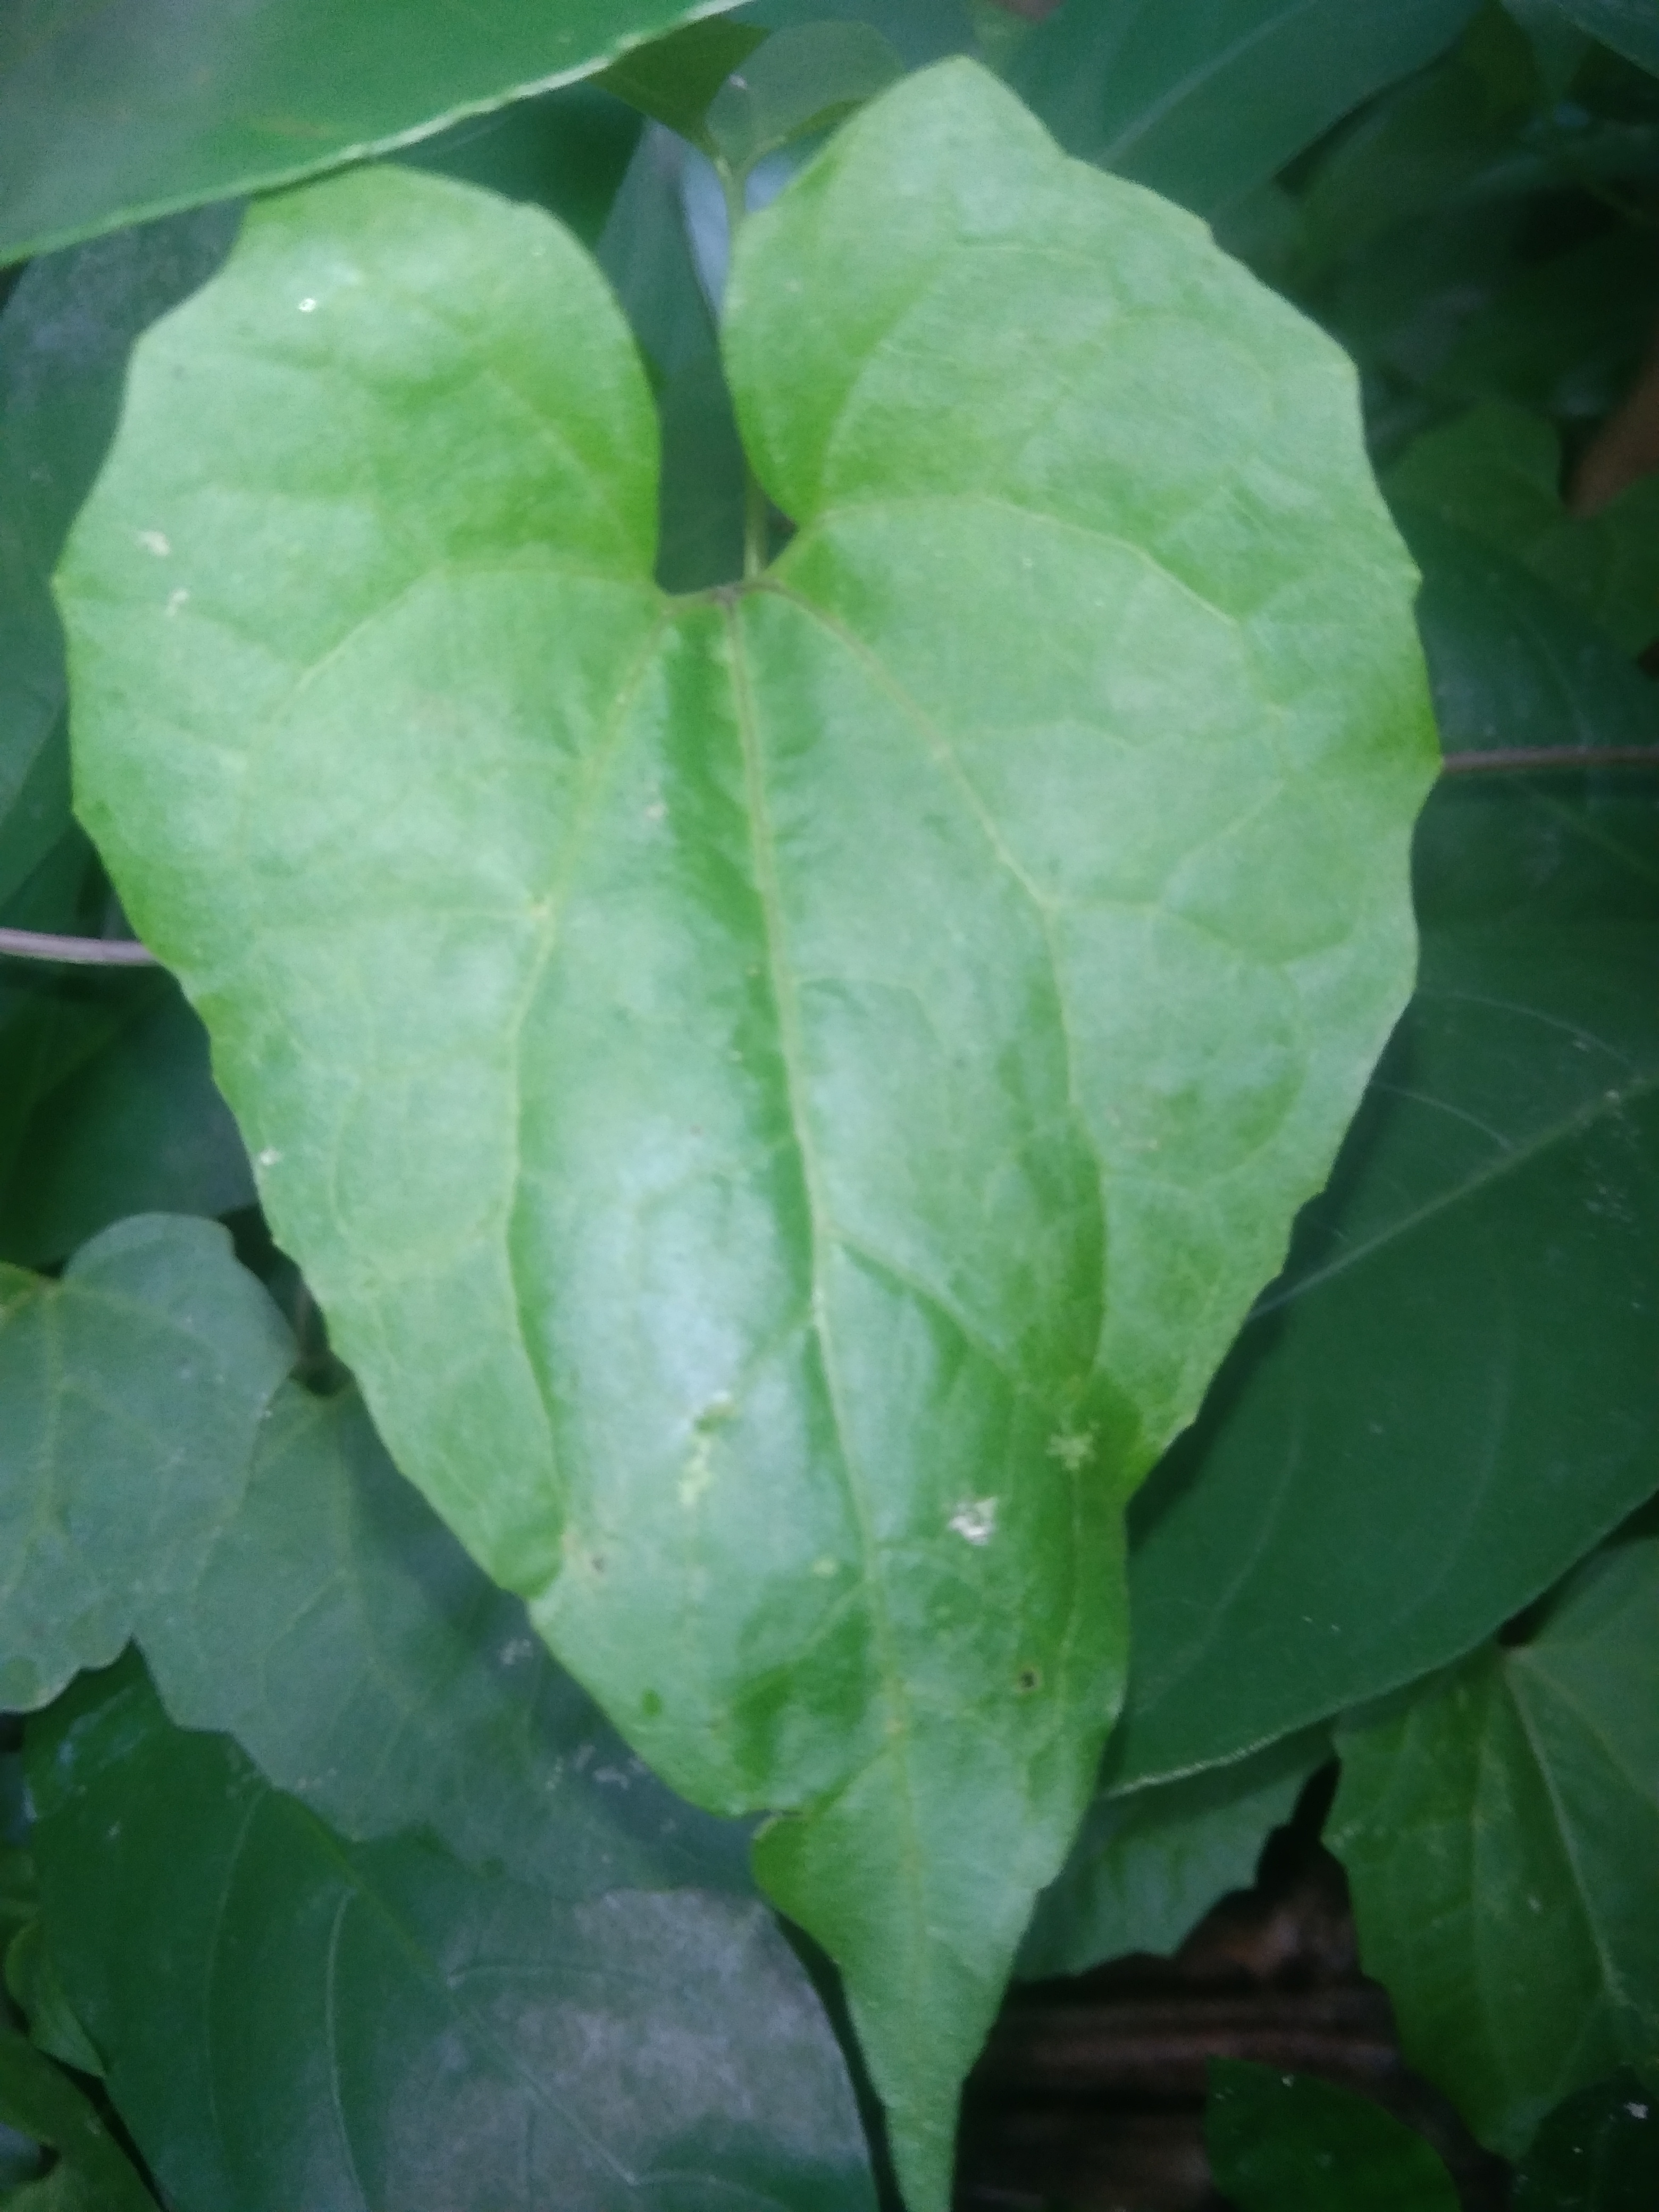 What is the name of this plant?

bitter vine
